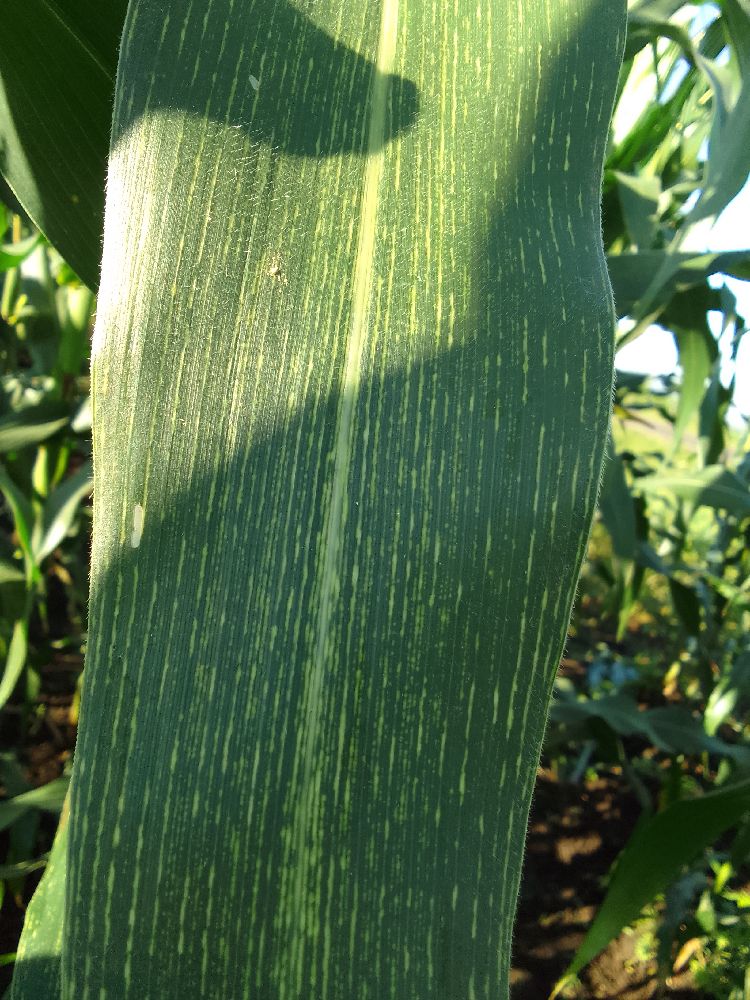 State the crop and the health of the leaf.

maize, maize streak virus
